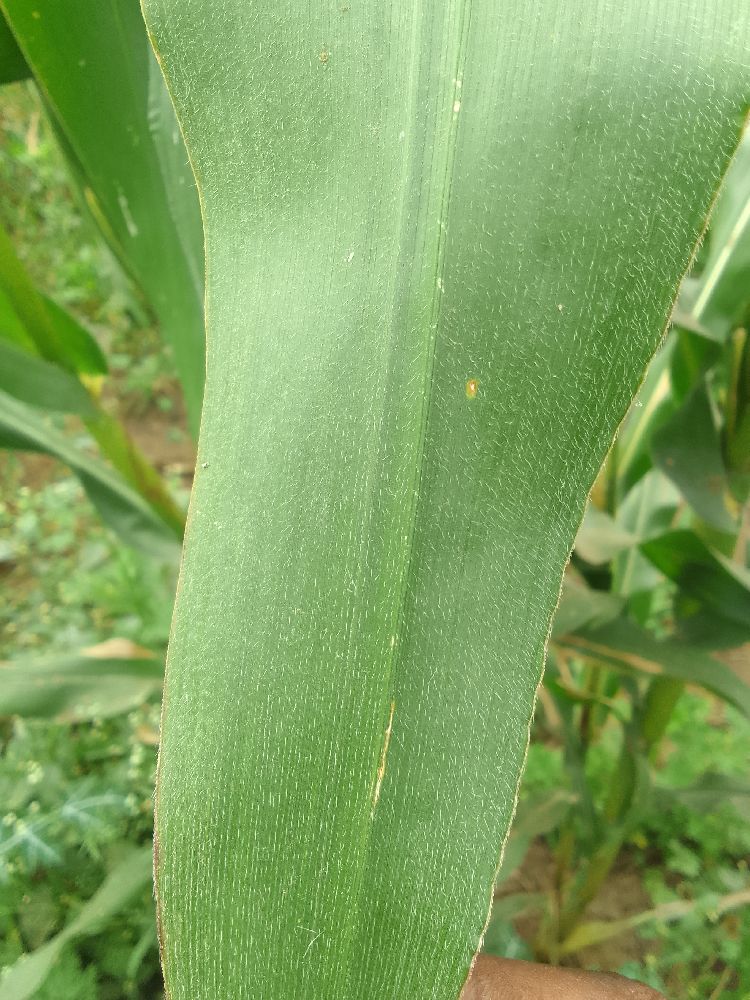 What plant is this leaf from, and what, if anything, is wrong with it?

maize, healthy
